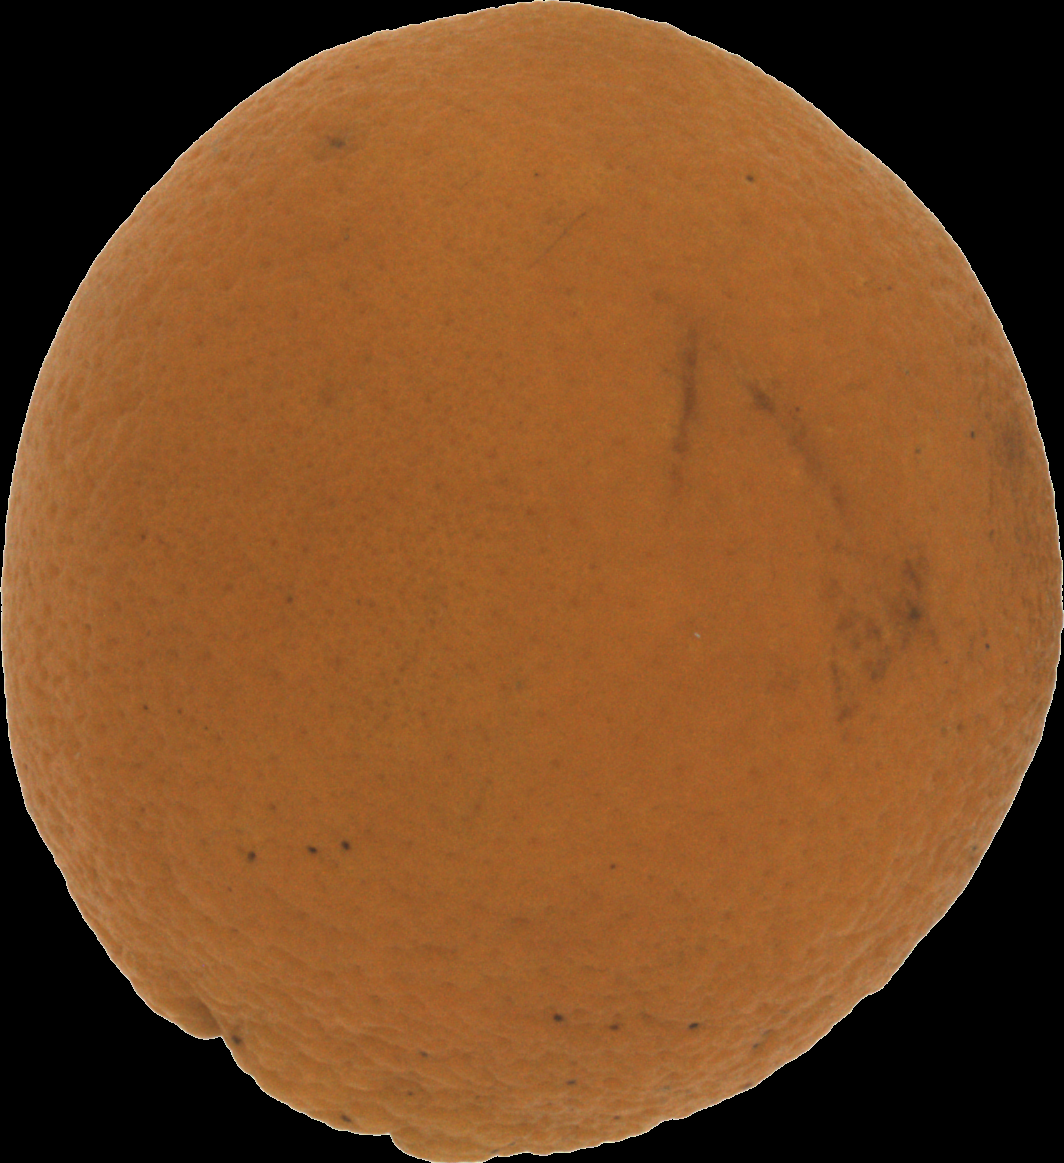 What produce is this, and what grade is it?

orange, bad
